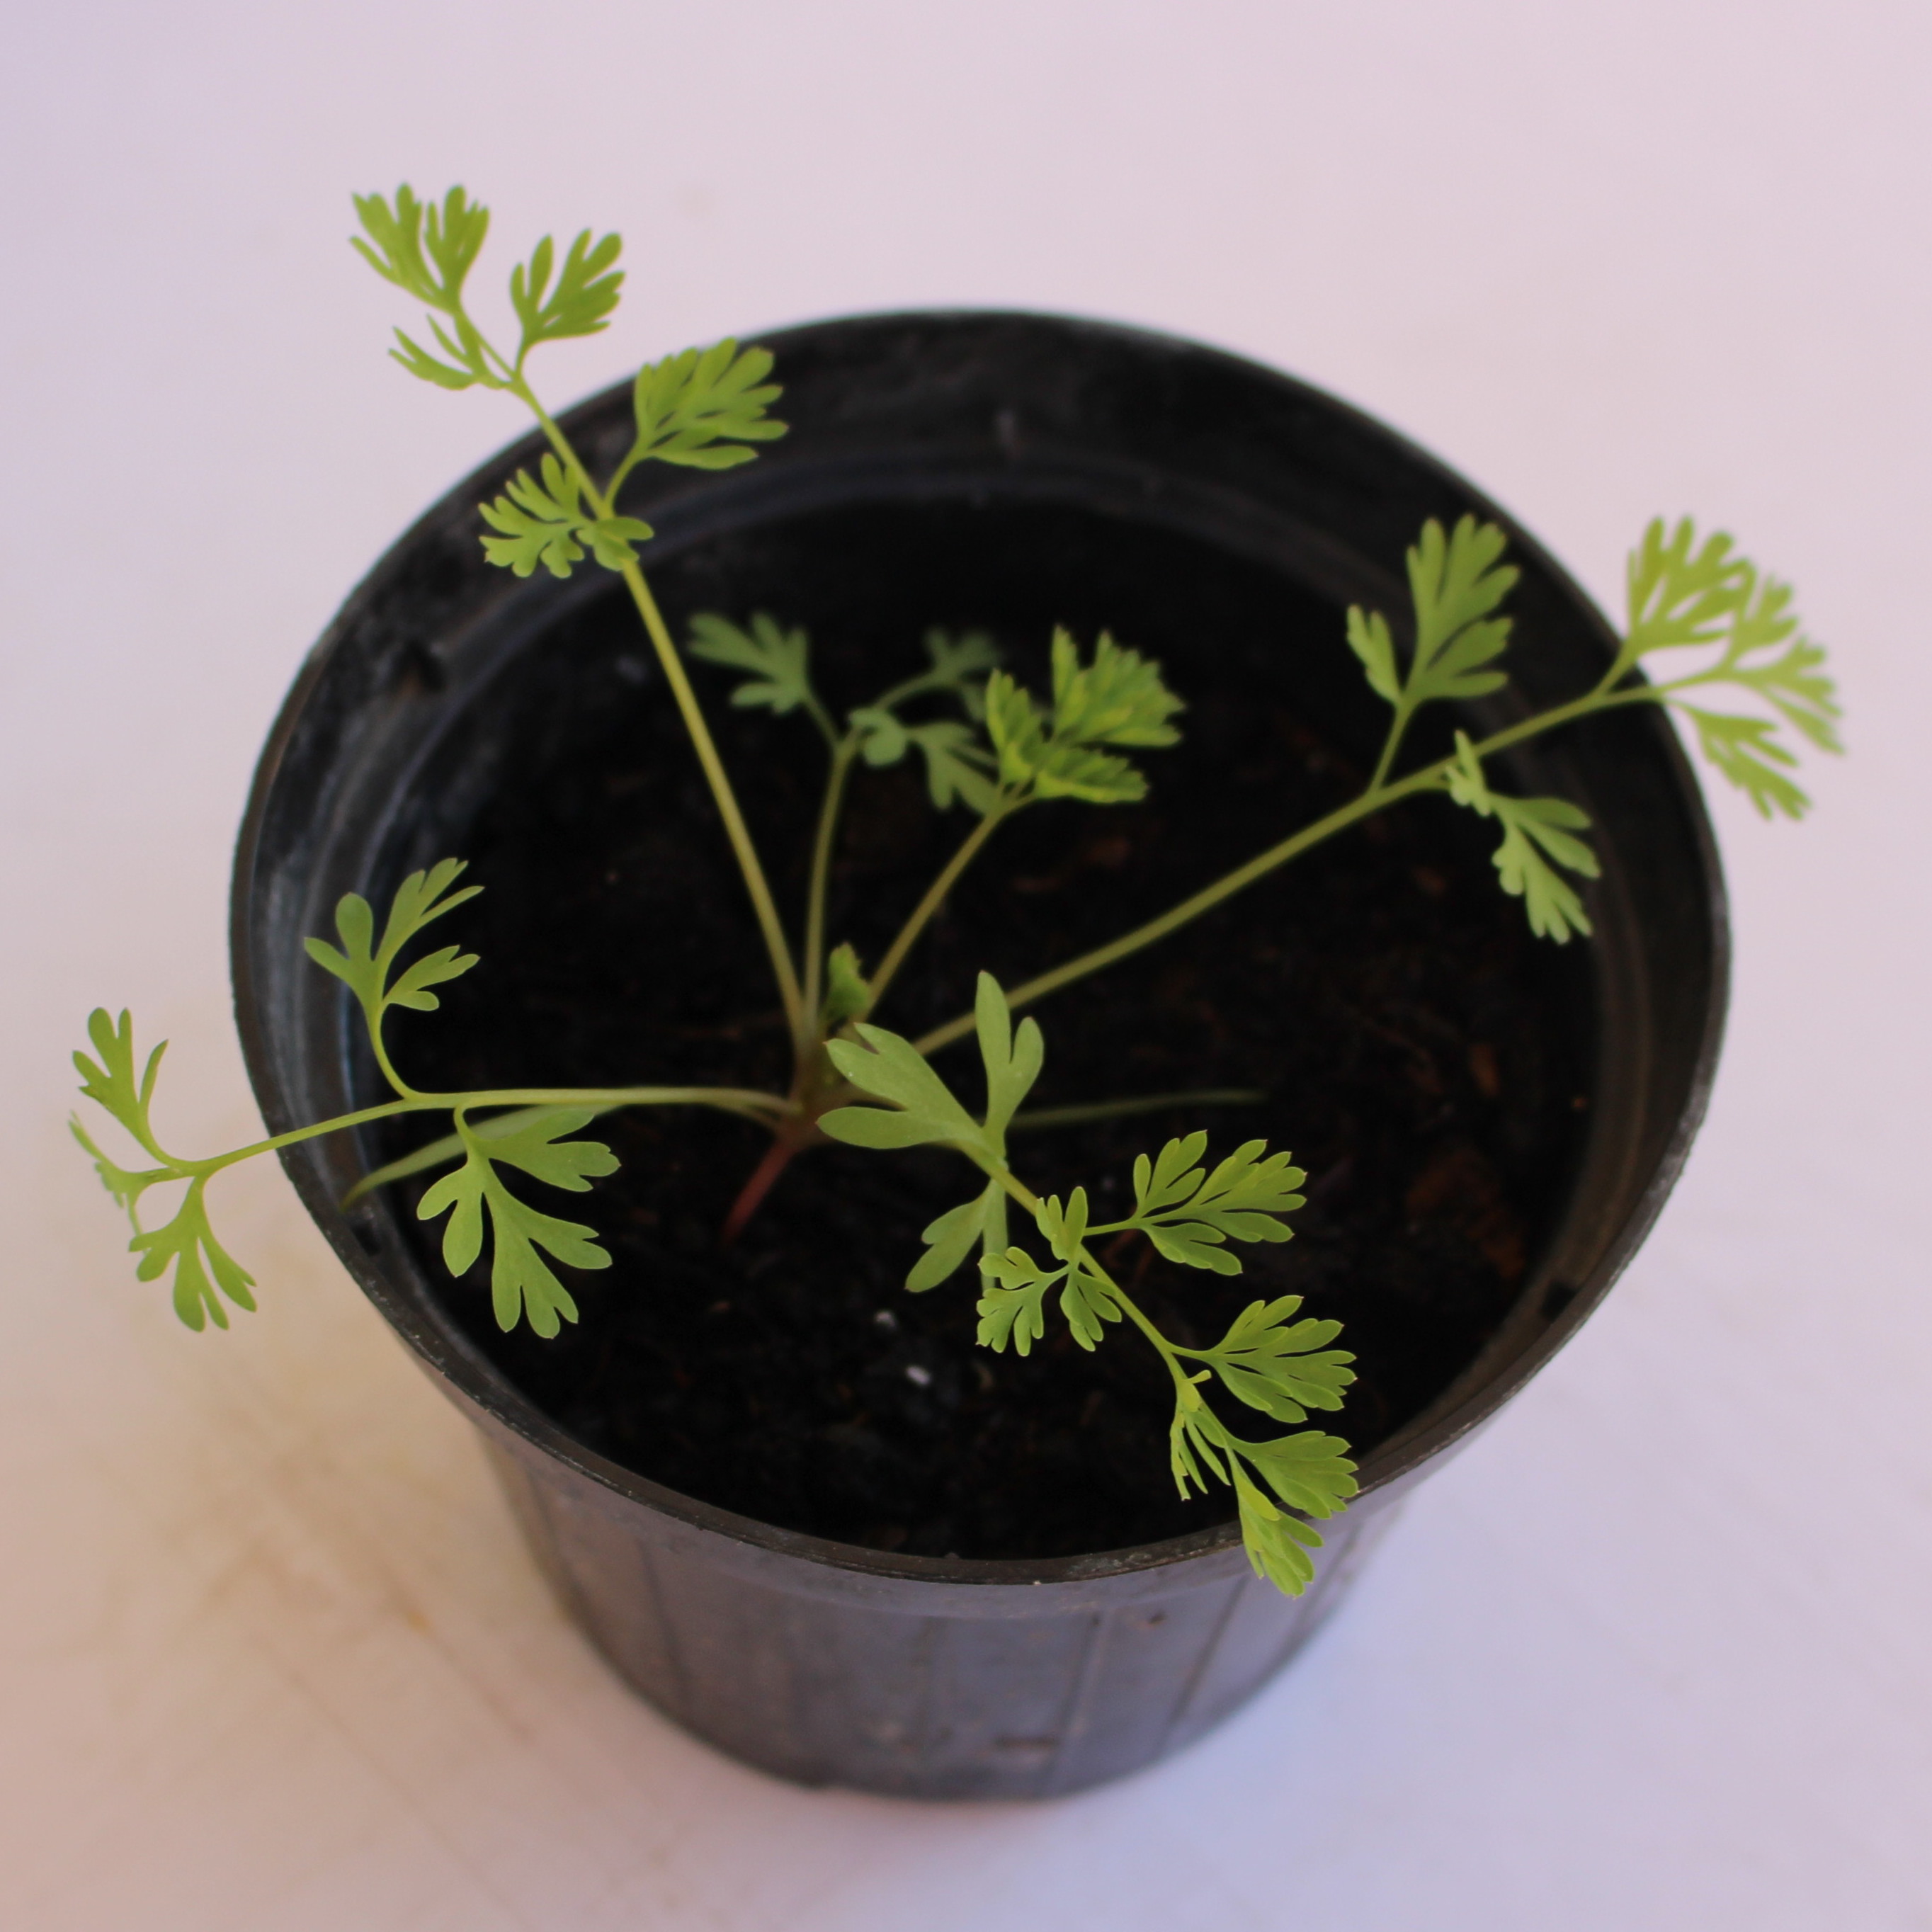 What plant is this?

Fumaria officinalis
